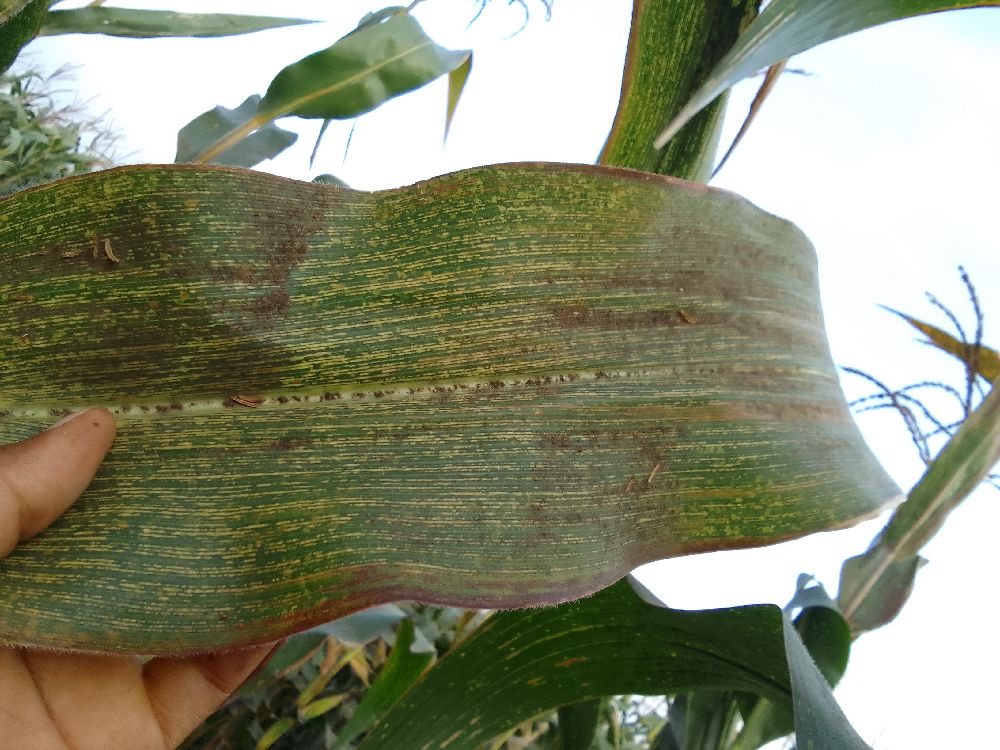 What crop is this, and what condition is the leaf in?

maize, maize streak virus
